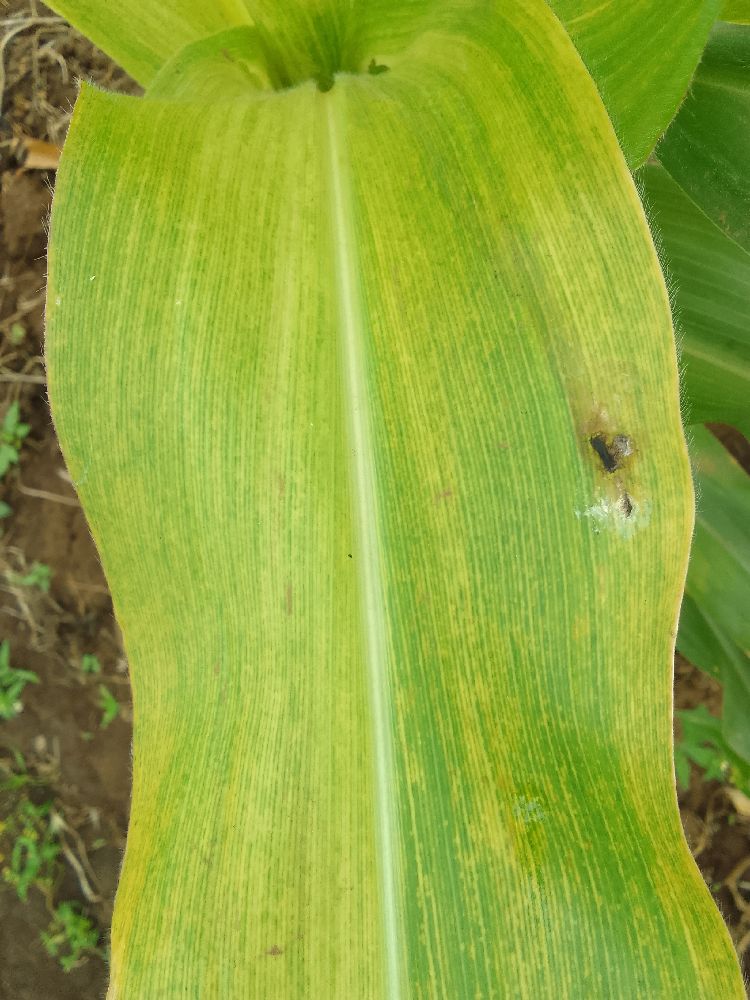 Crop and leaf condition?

maize, maize lethal necrosis
